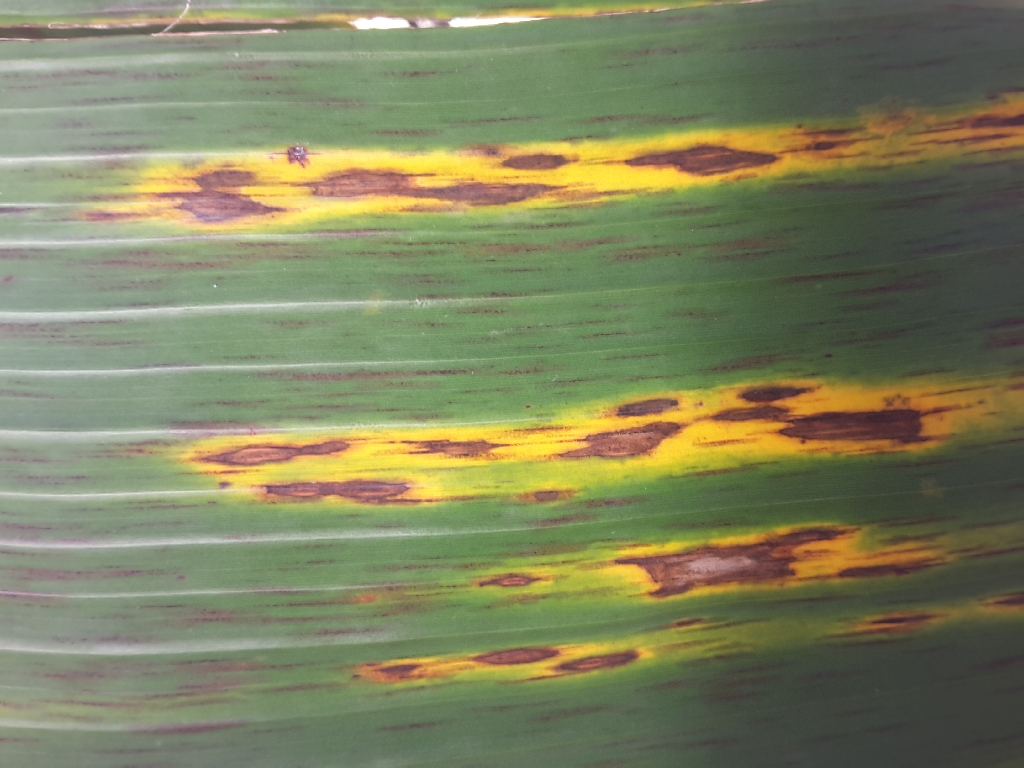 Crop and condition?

banana, black sigatoka
